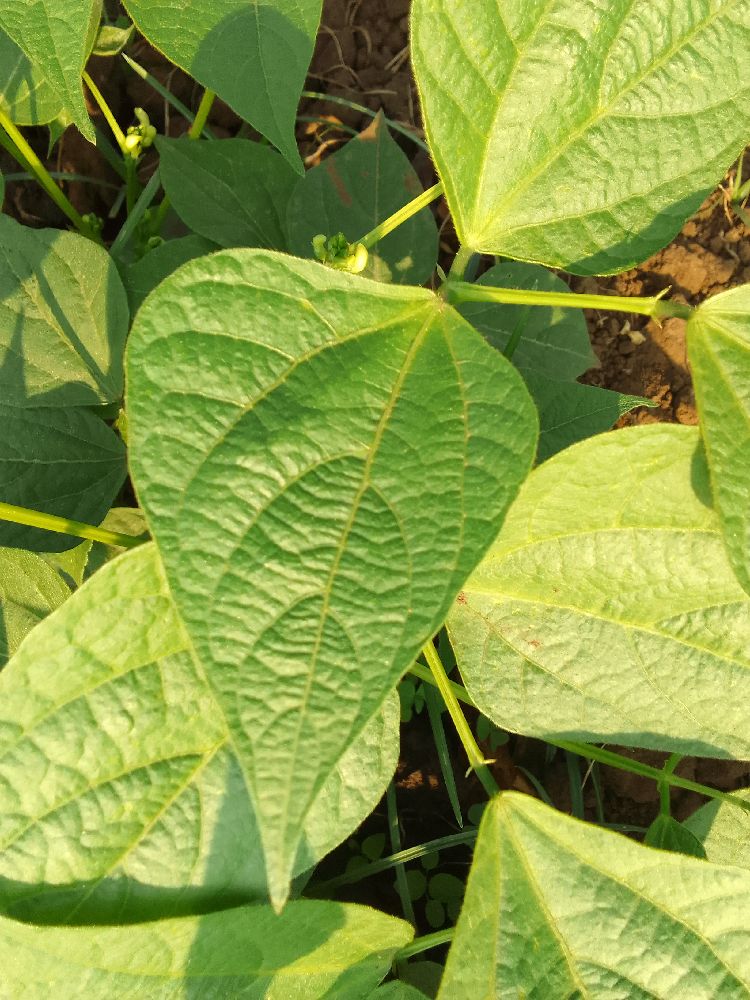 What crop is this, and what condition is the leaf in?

common bean, healthy
